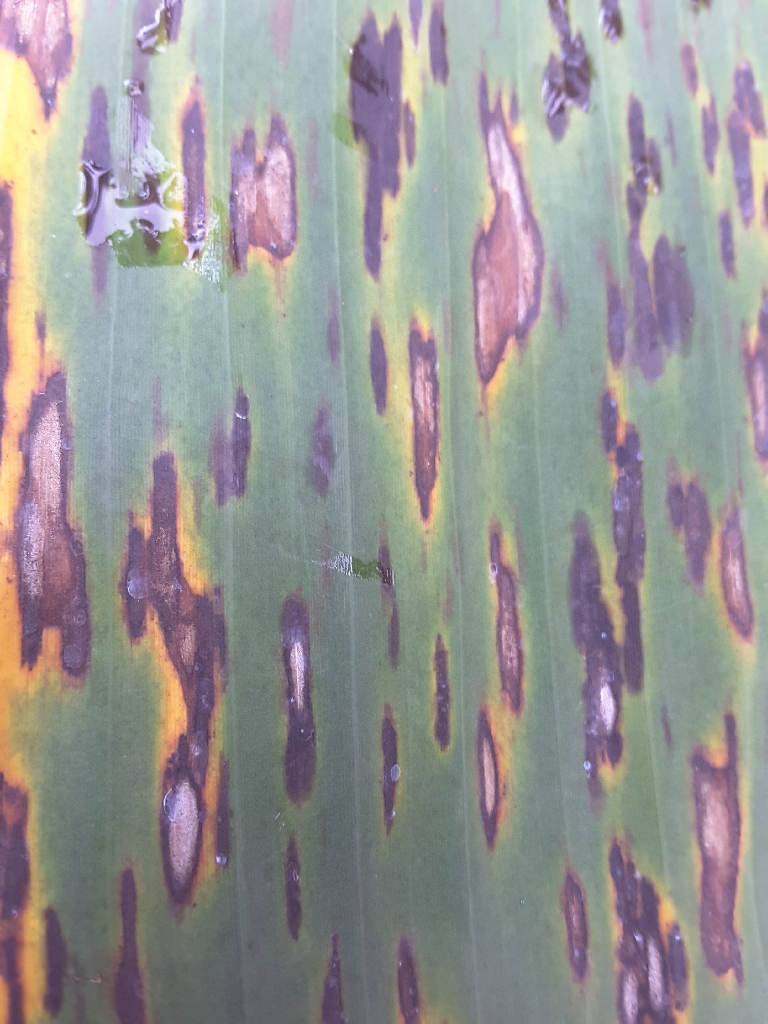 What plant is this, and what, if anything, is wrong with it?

banana, black sigatoka
